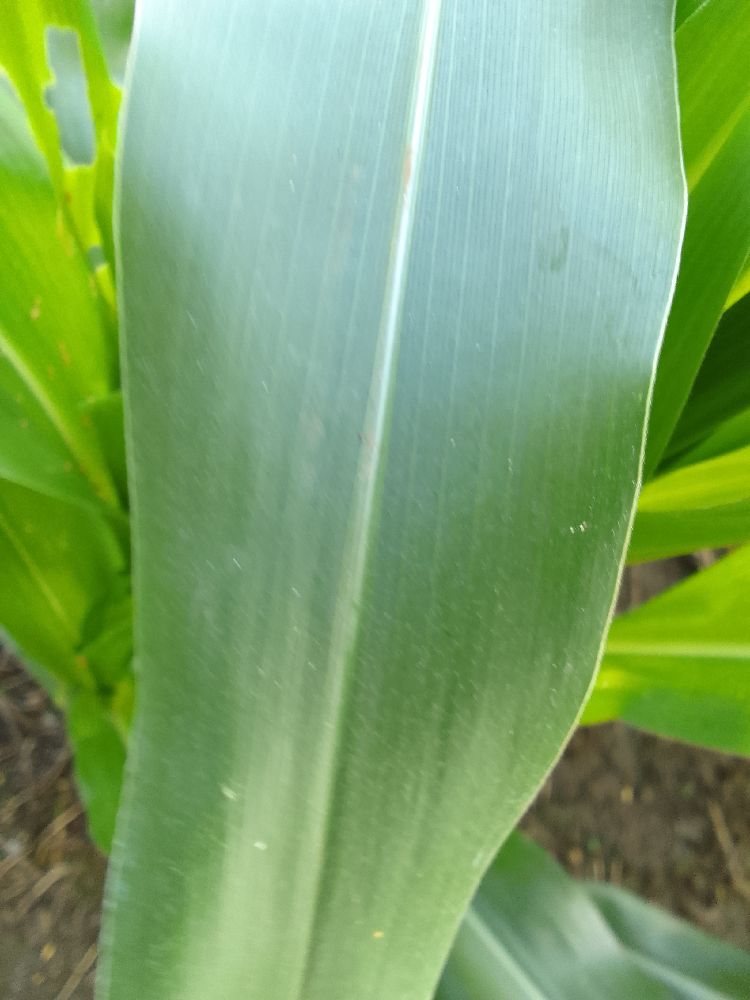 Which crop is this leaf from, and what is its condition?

maize, healthy
